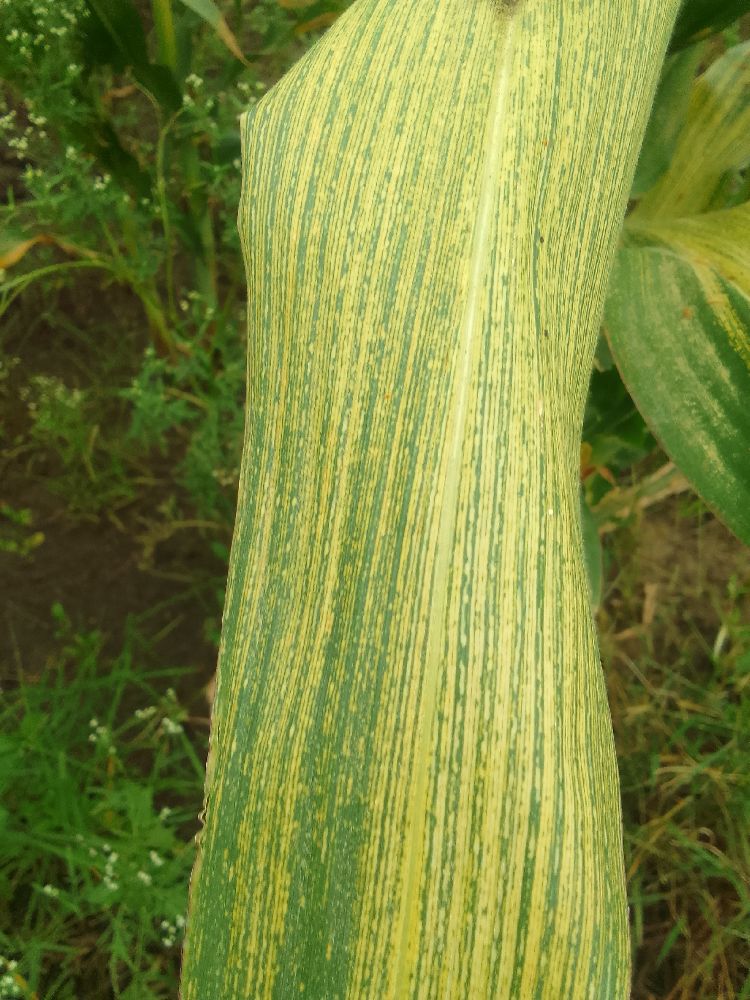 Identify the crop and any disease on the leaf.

maize, maize streak virus
